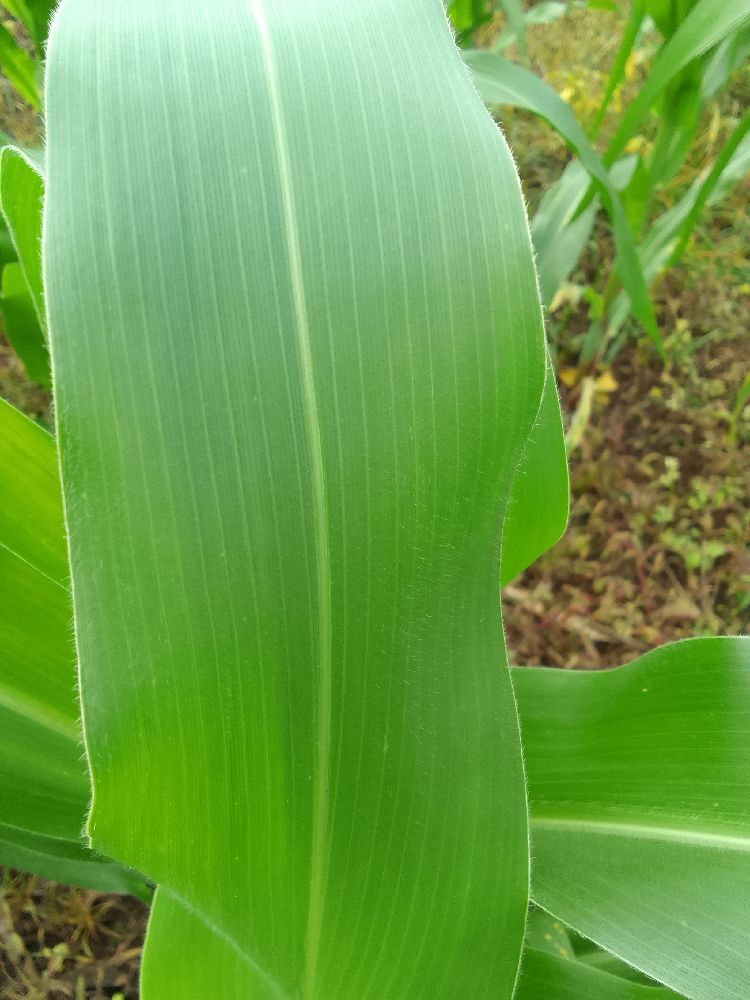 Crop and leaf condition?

maize, healthy
